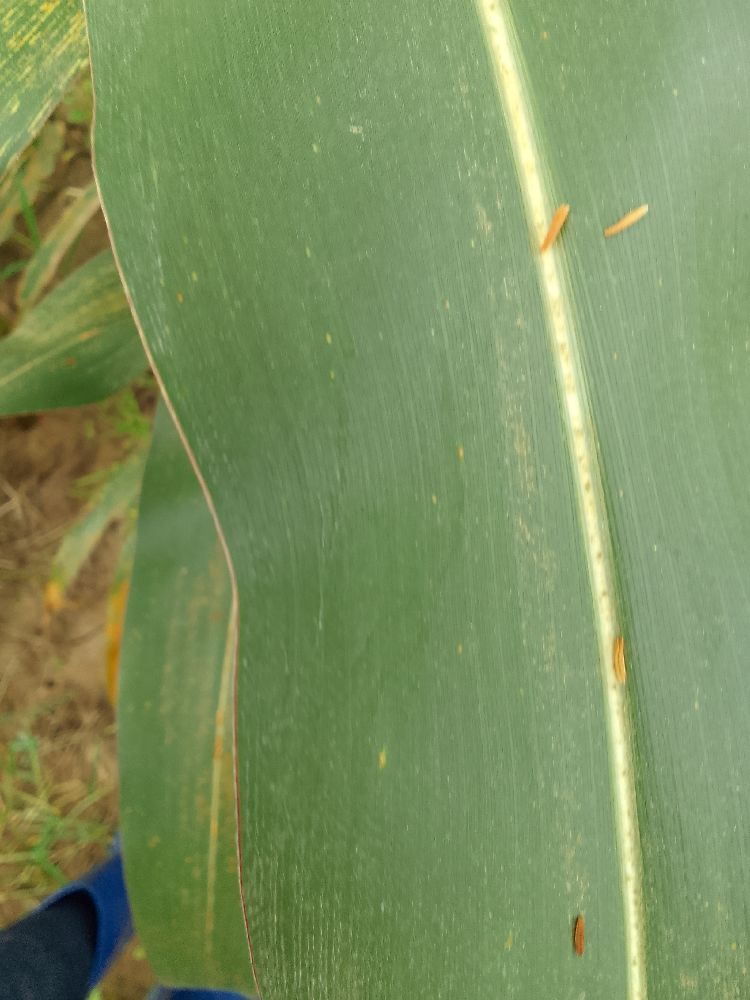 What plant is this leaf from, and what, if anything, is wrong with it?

maize, healthy
